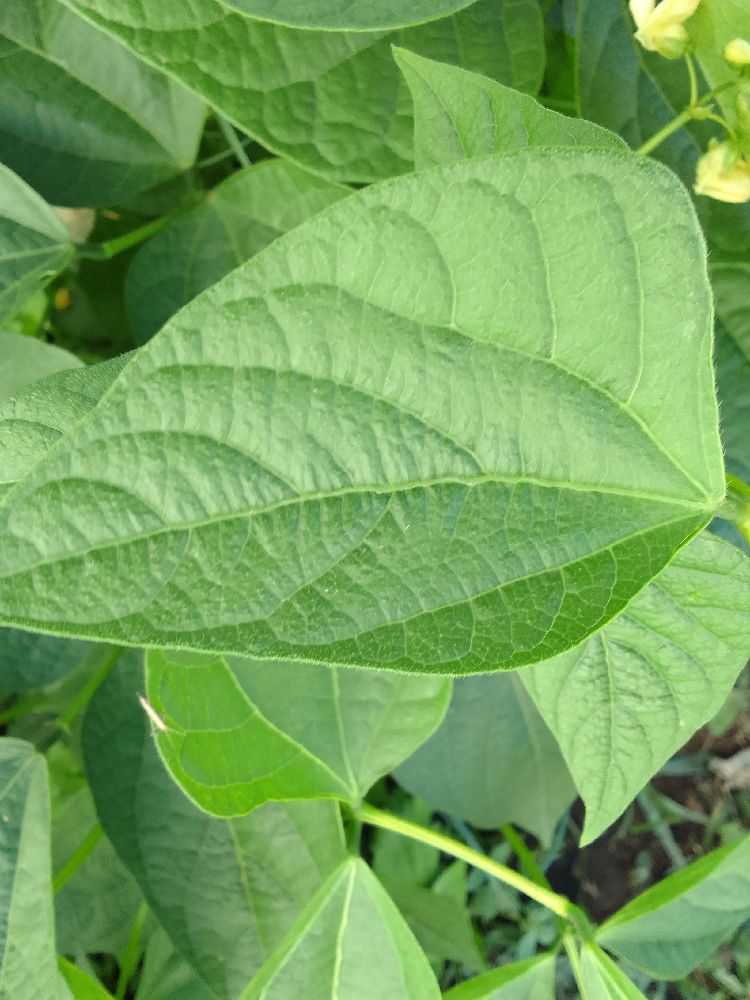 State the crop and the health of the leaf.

common bean, healthy
